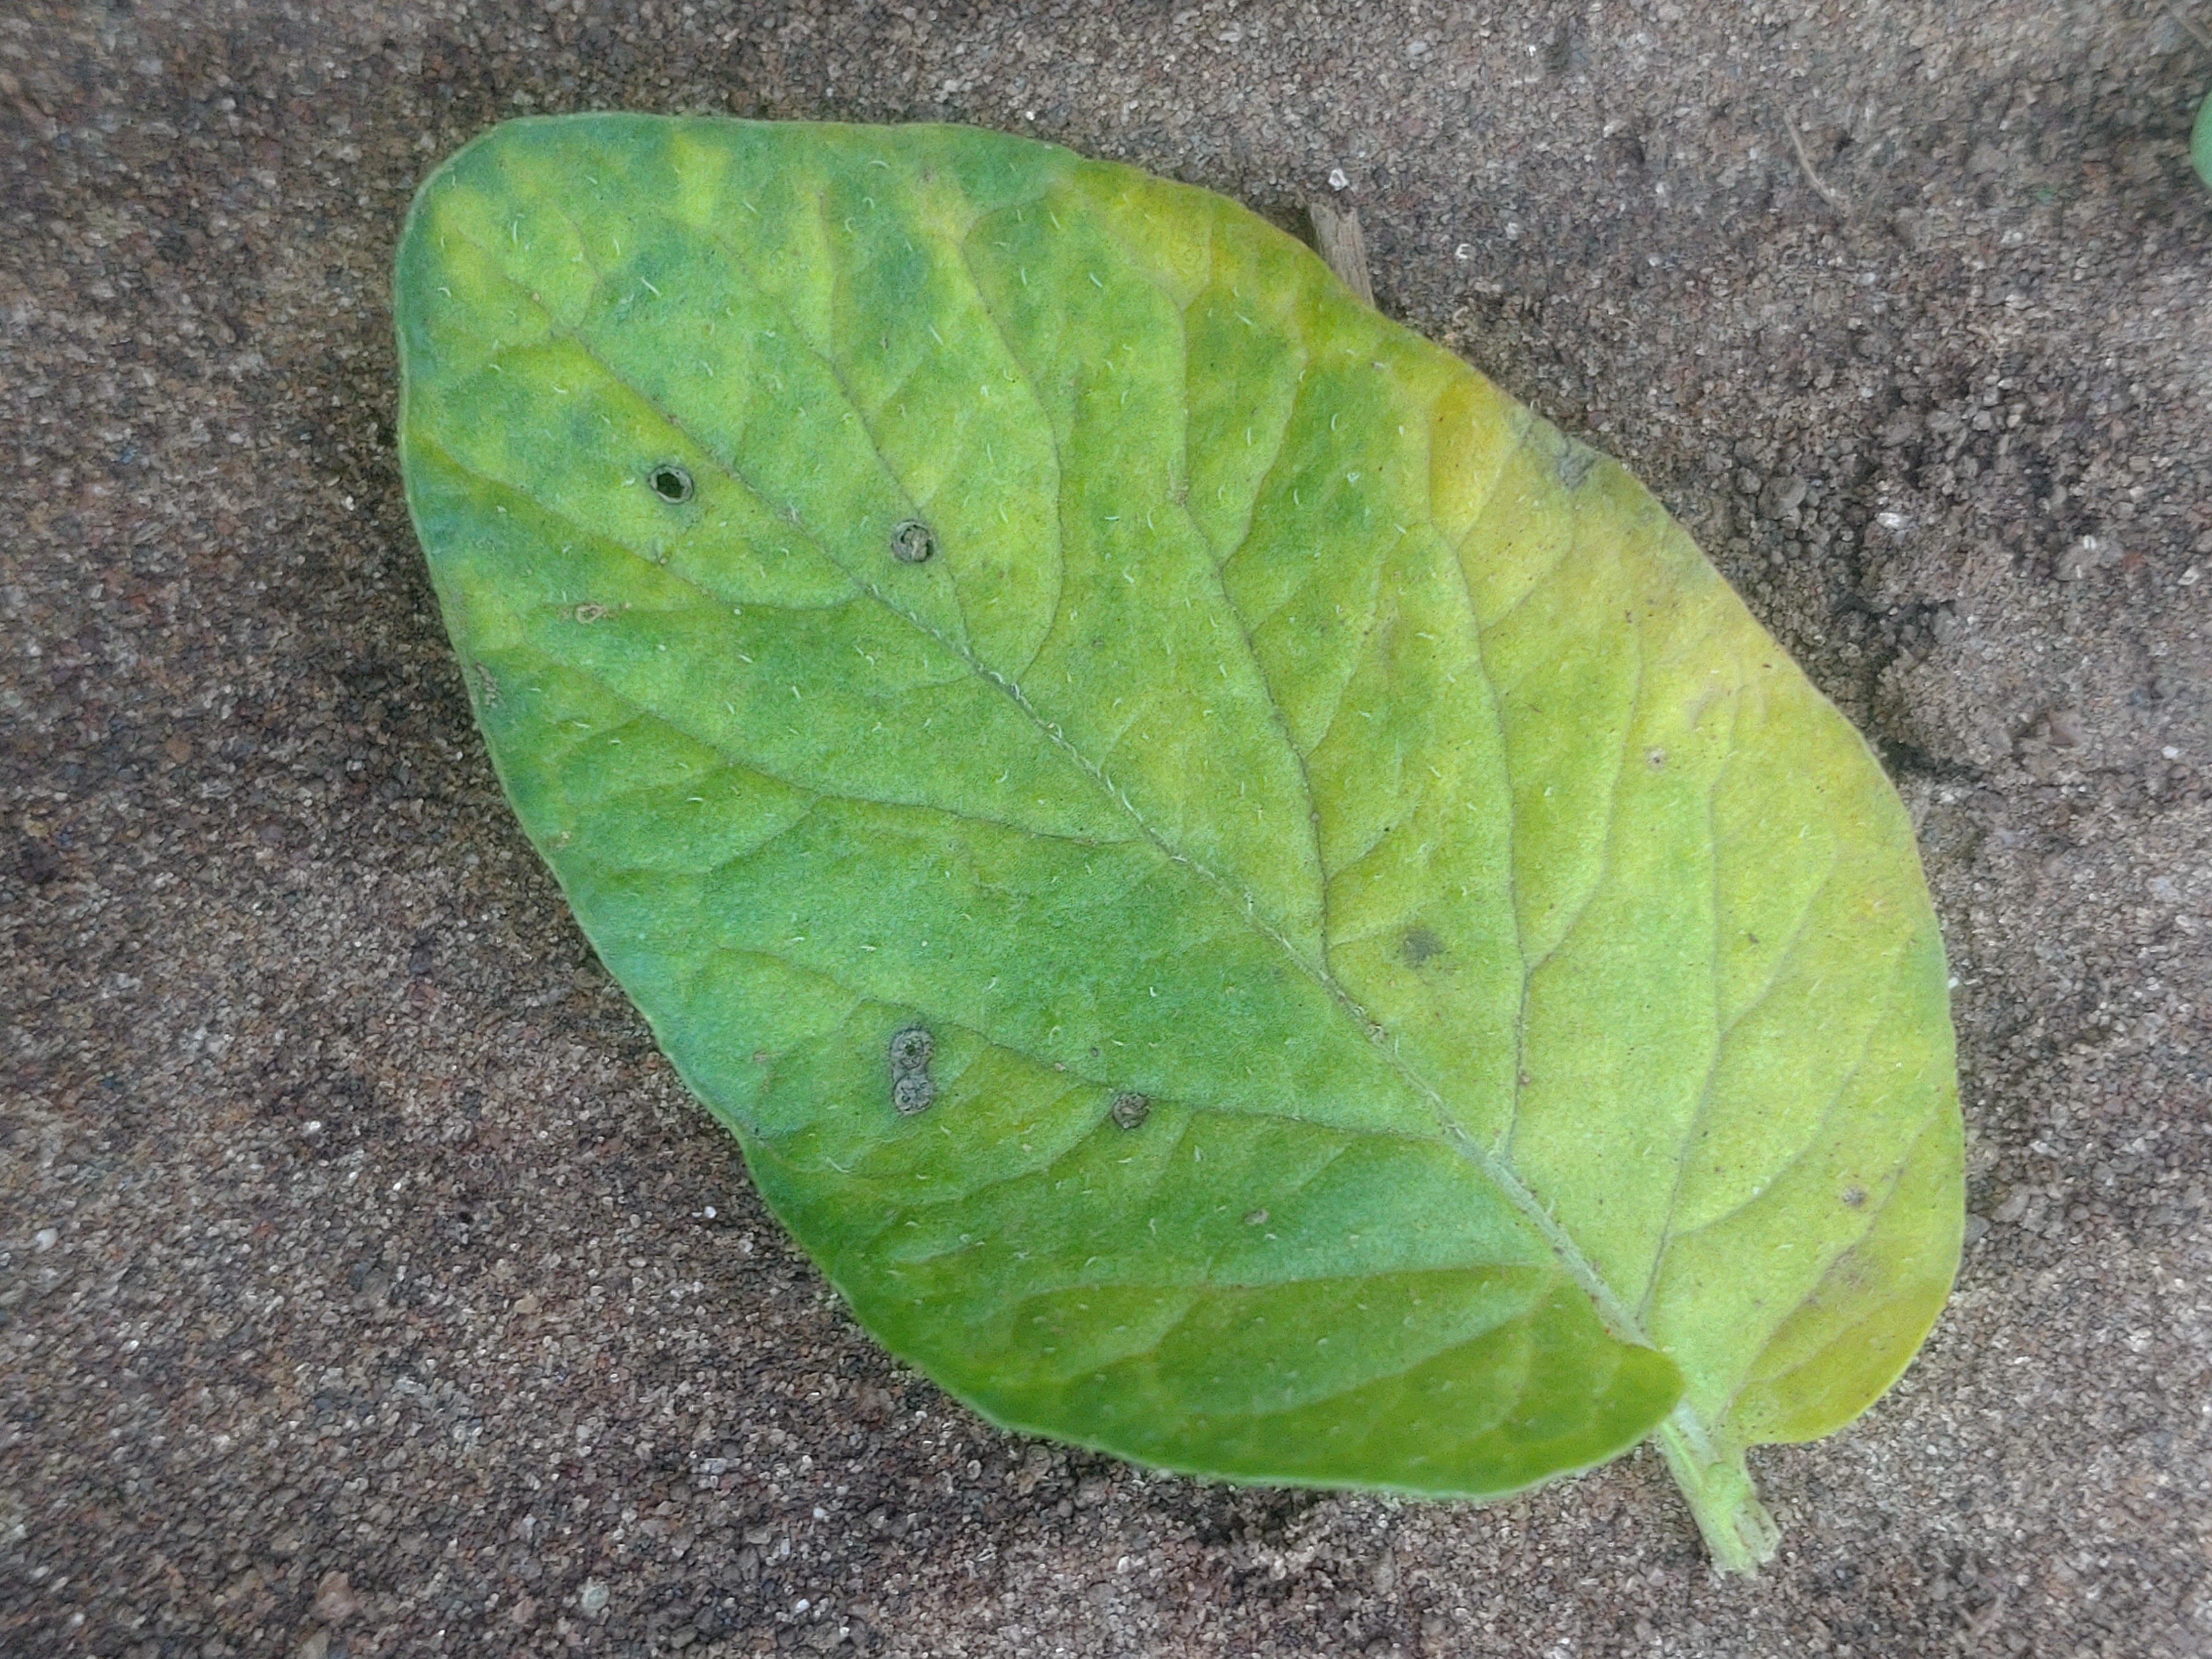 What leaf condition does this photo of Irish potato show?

late blight
